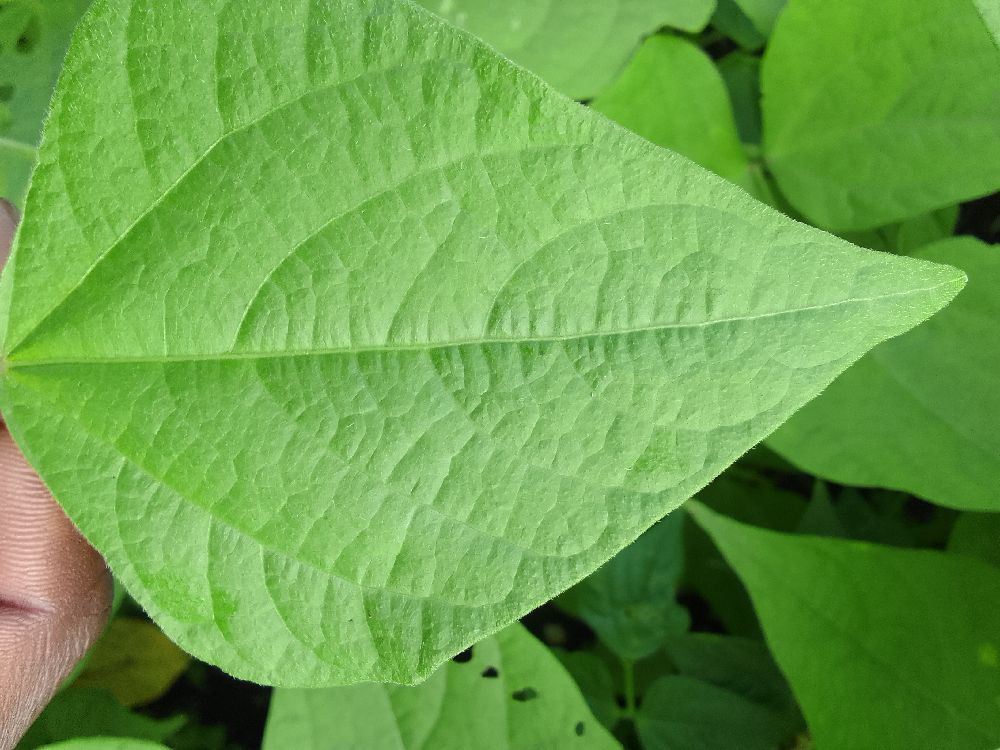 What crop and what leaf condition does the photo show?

common bean, healthy
